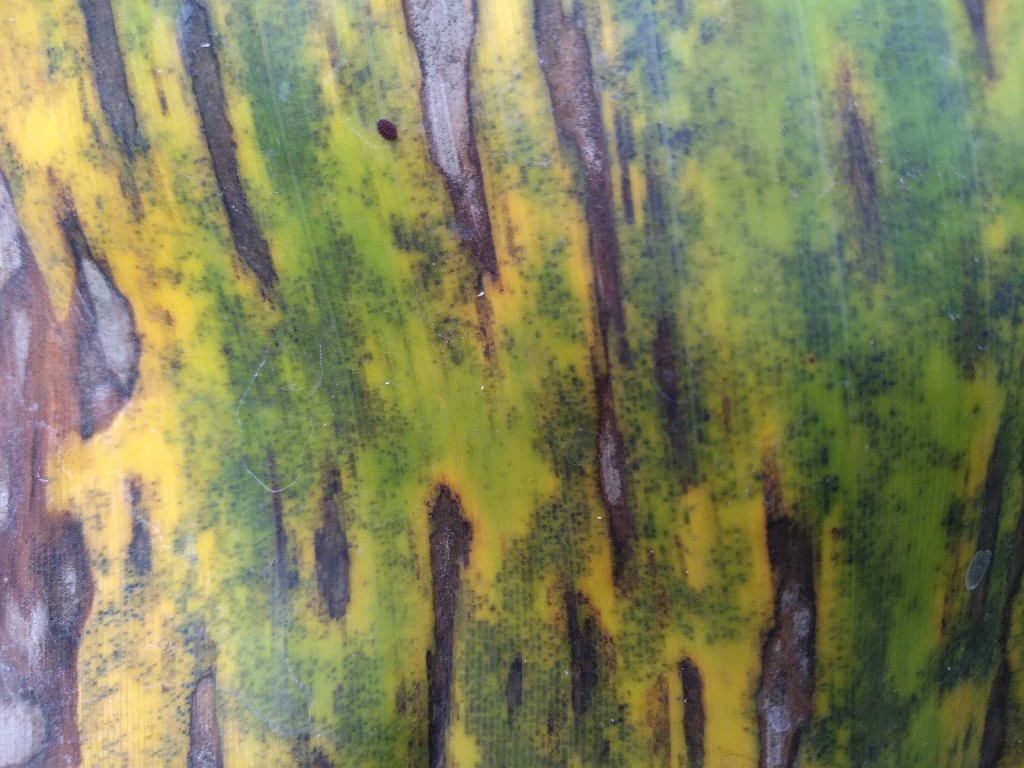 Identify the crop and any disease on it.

banana, black sigatoka
